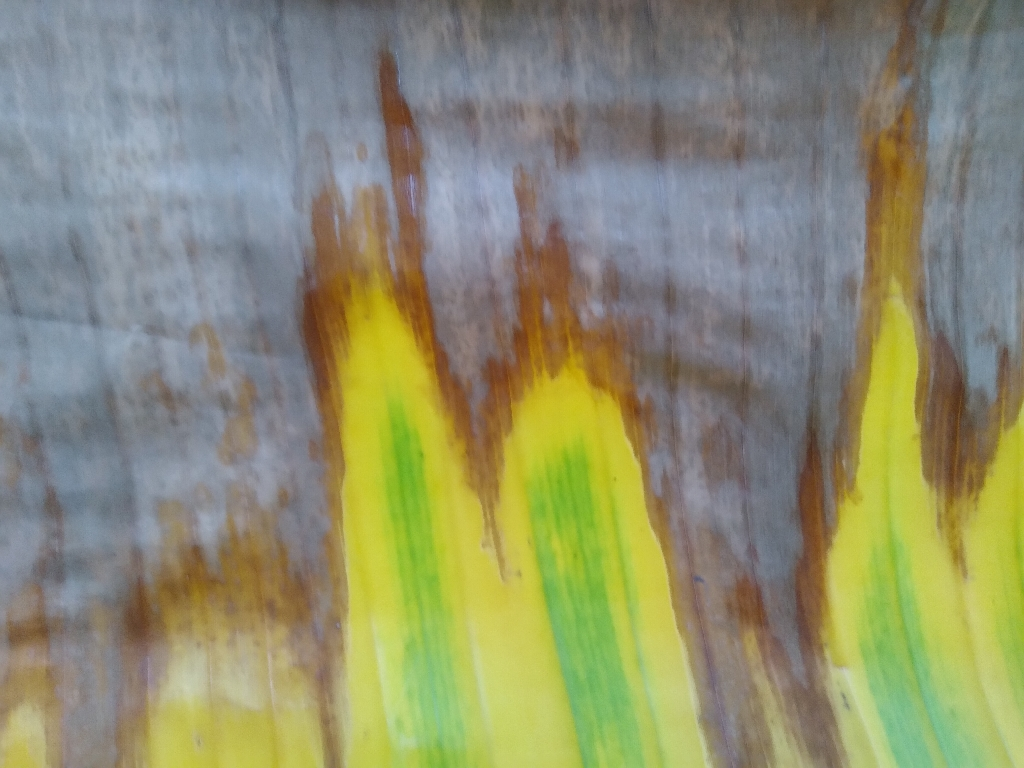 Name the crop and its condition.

banana, fusarium wilt race 1
